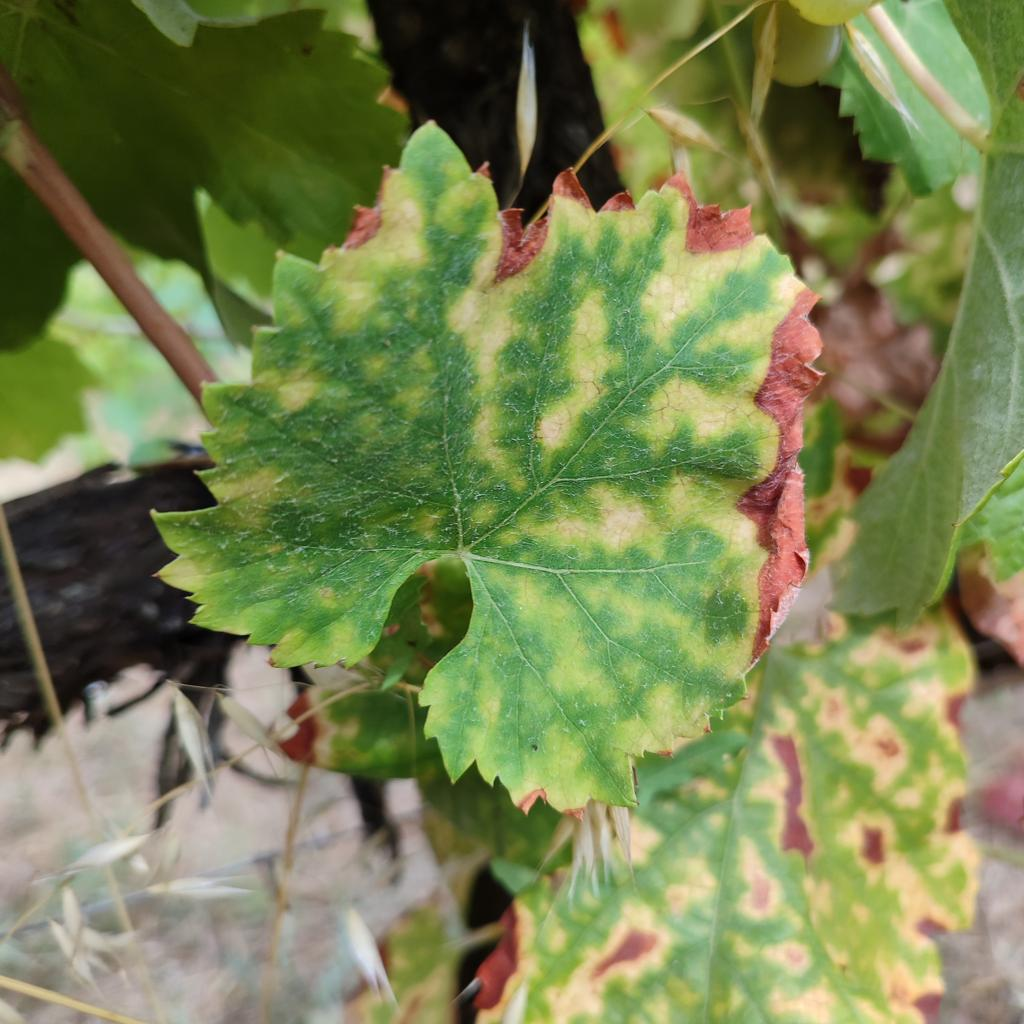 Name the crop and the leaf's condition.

grapevine, esca complex
